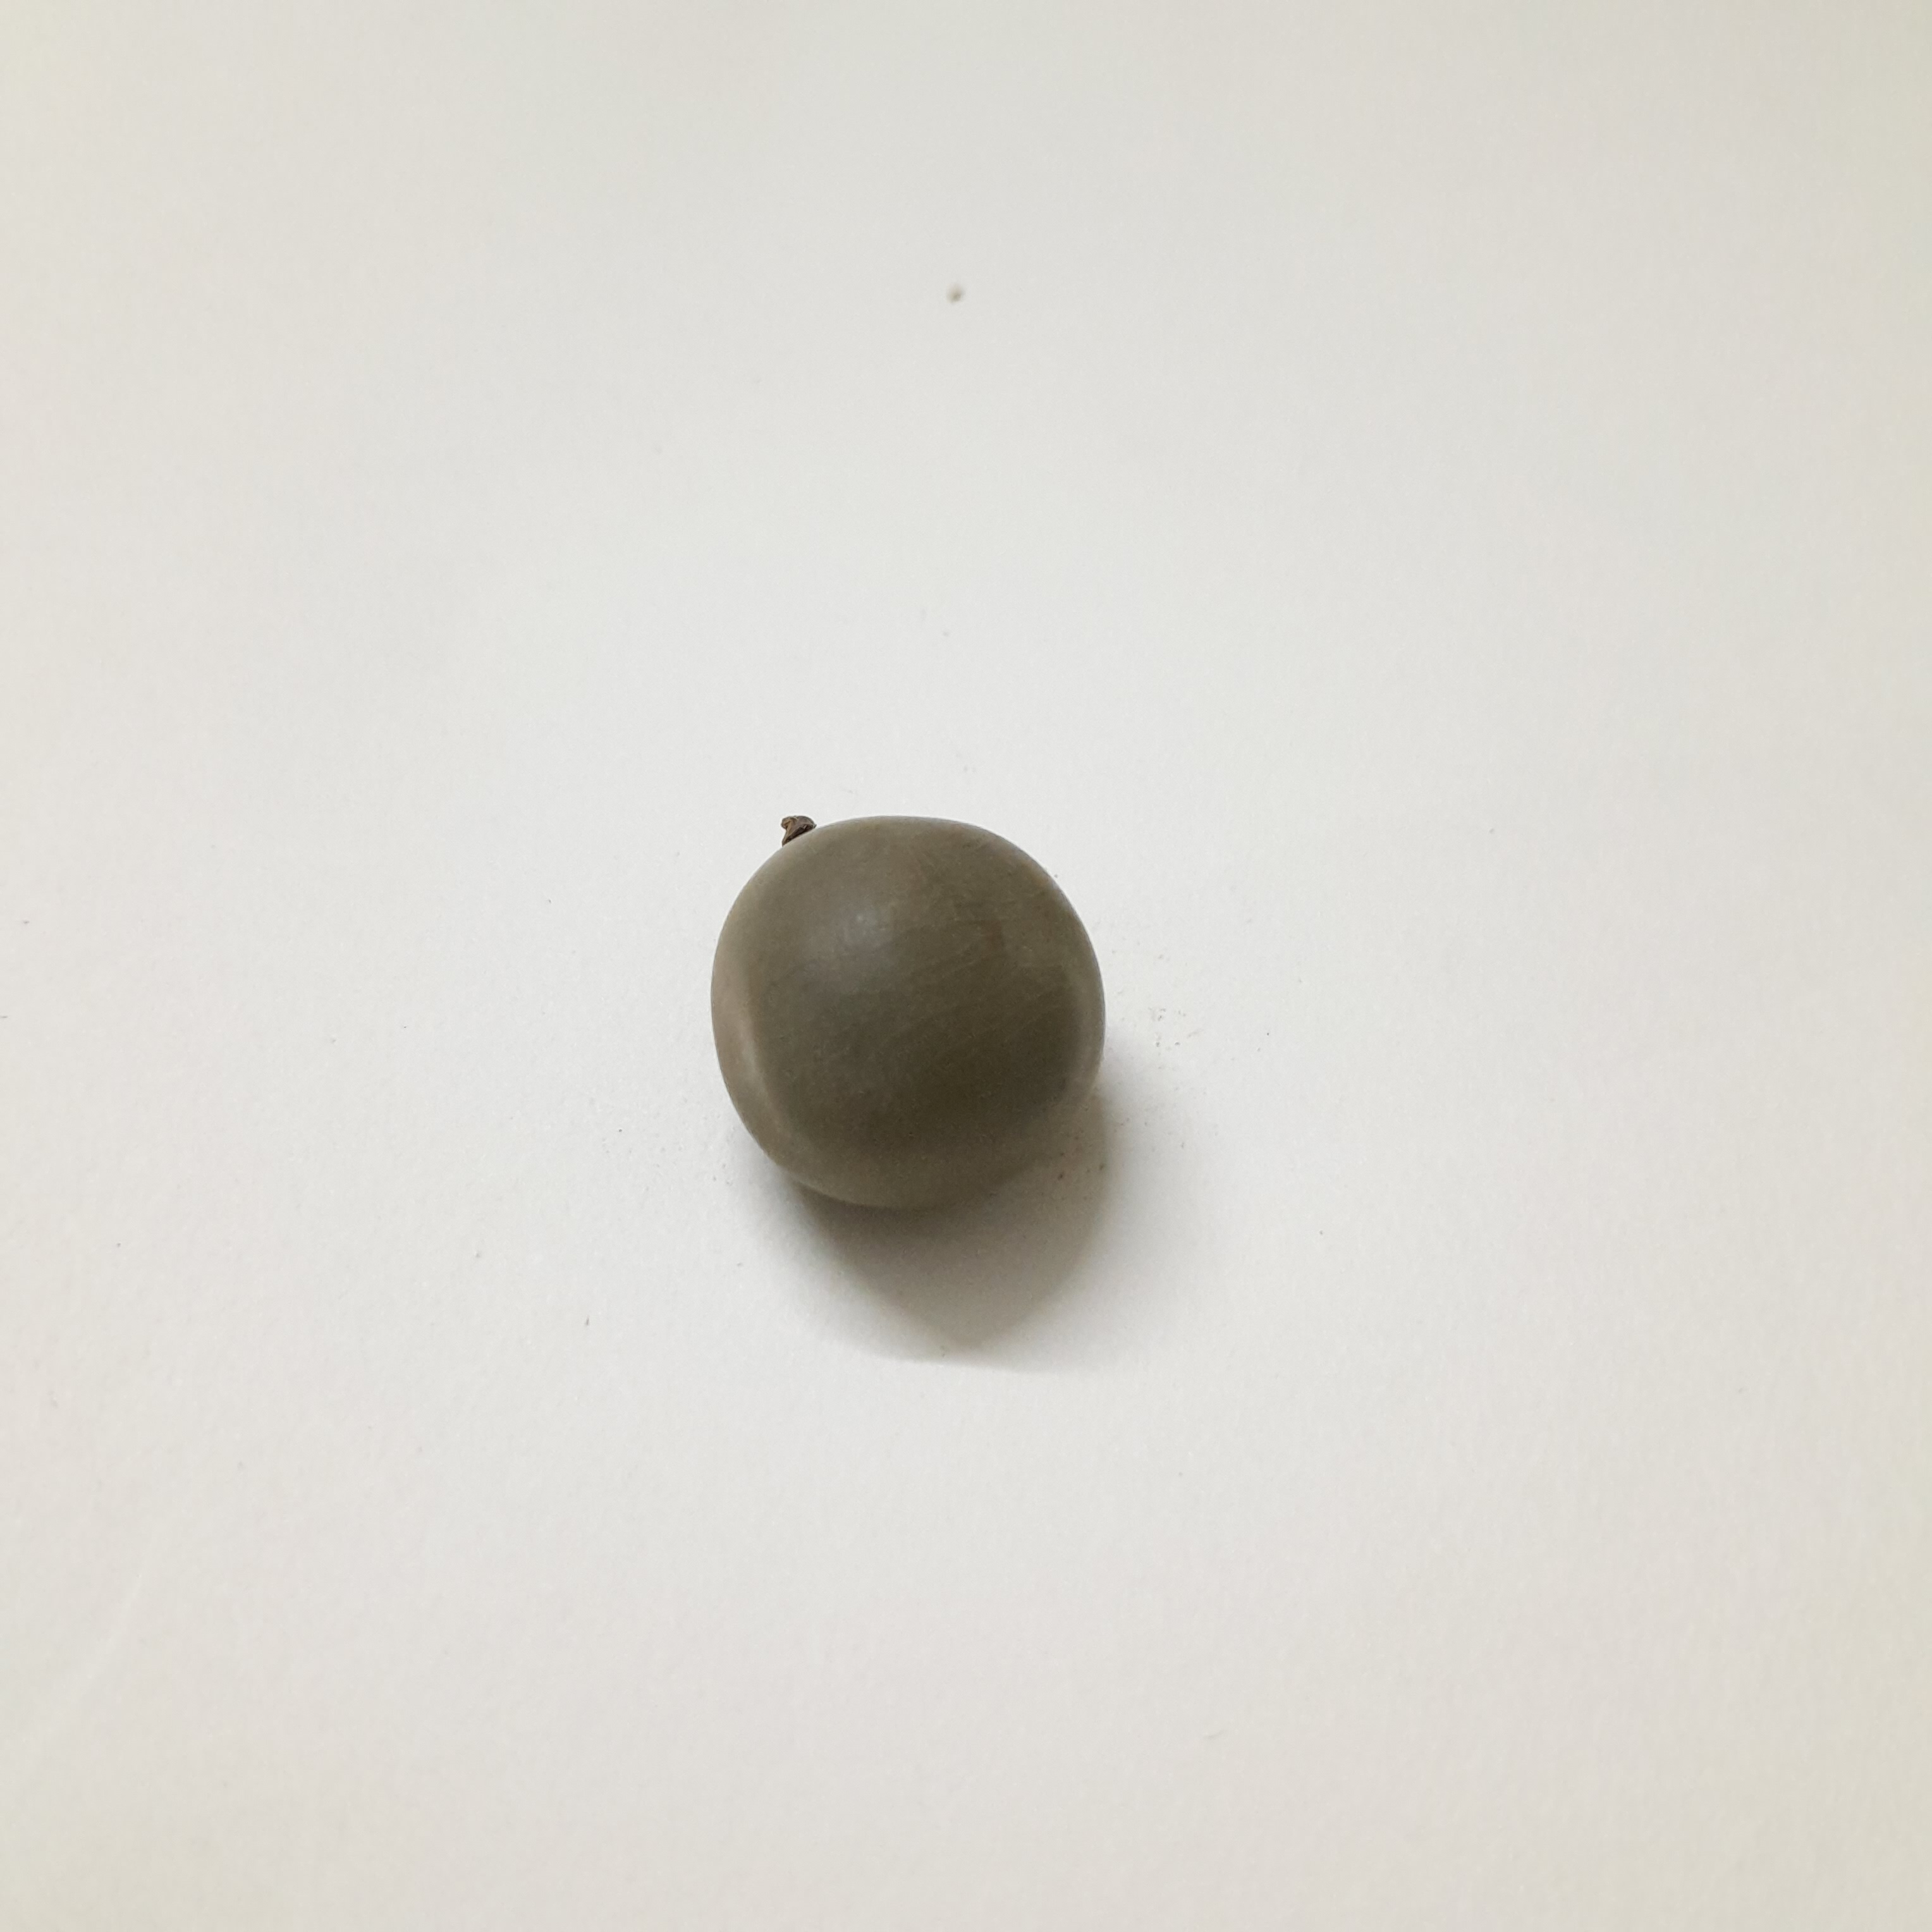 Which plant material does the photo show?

sagargota
